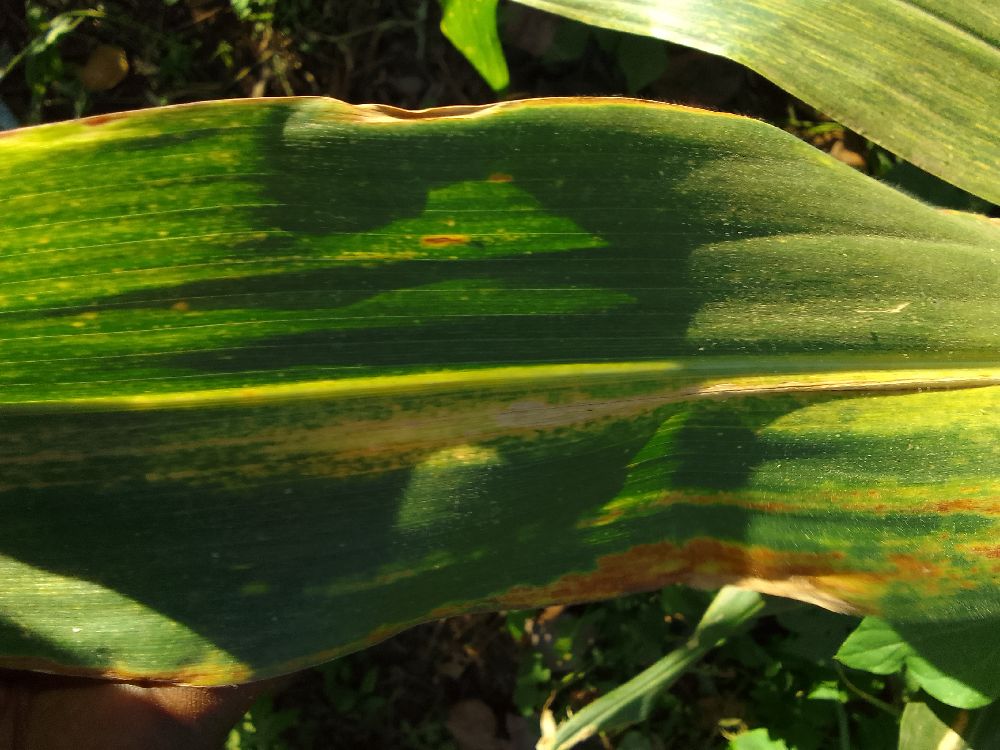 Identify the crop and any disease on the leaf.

maize, maize lethal necrosis
